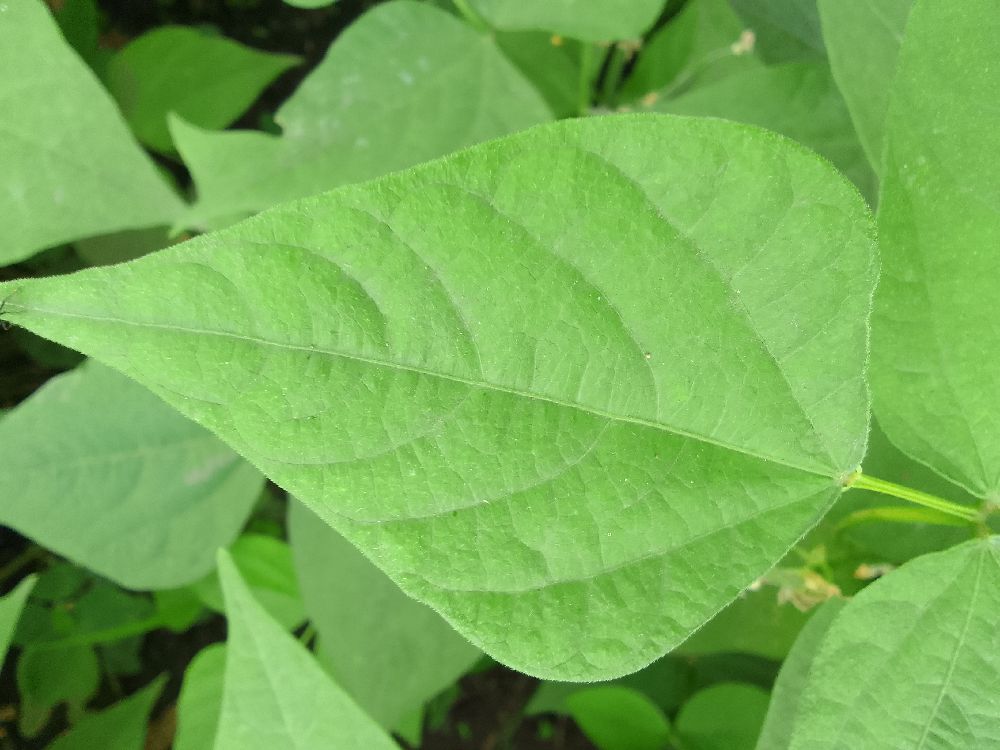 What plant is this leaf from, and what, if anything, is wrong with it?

common bean, healthy
